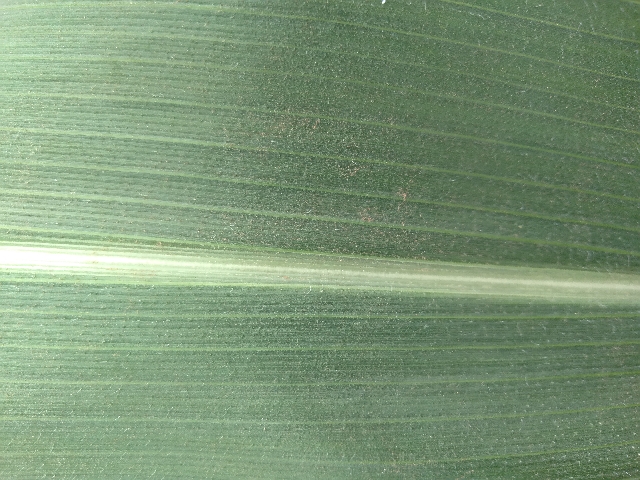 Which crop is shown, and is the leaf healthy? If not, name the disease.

maize, healthy
